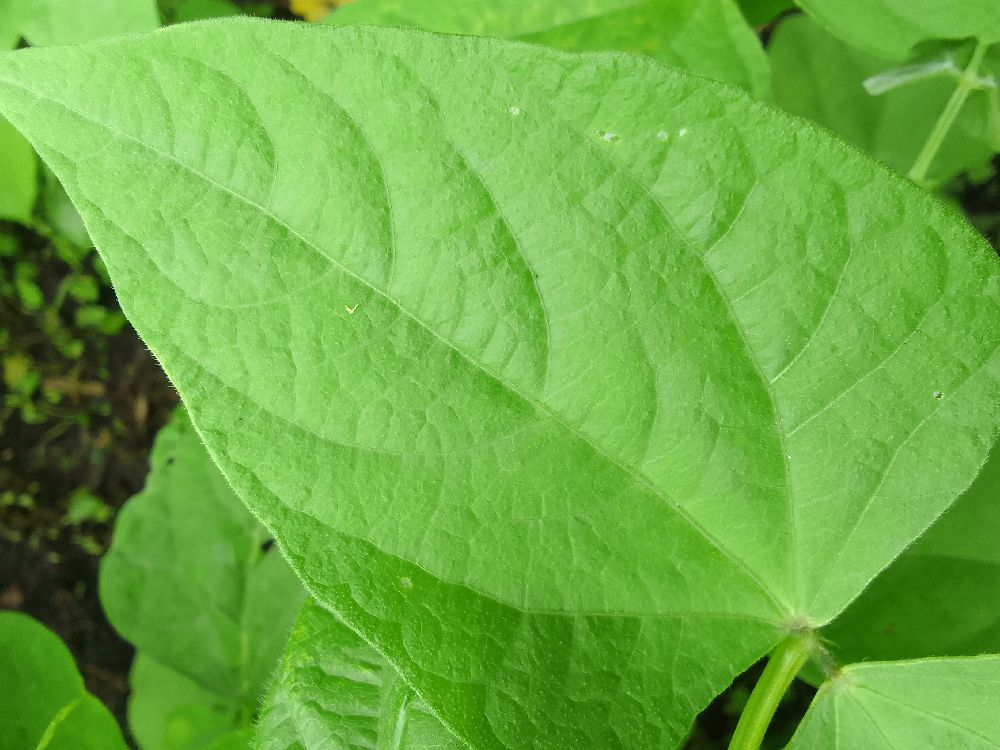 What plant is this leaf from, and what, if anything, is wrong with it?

common bean, healthy
